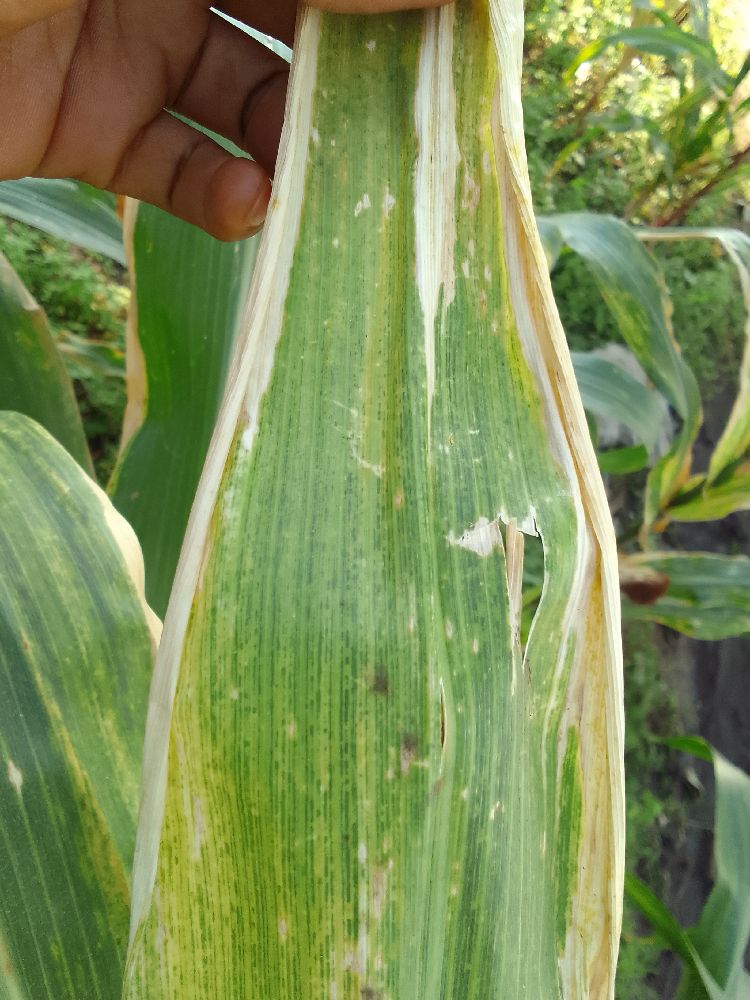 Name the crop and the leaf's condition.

maize, maize lethal necrosis
